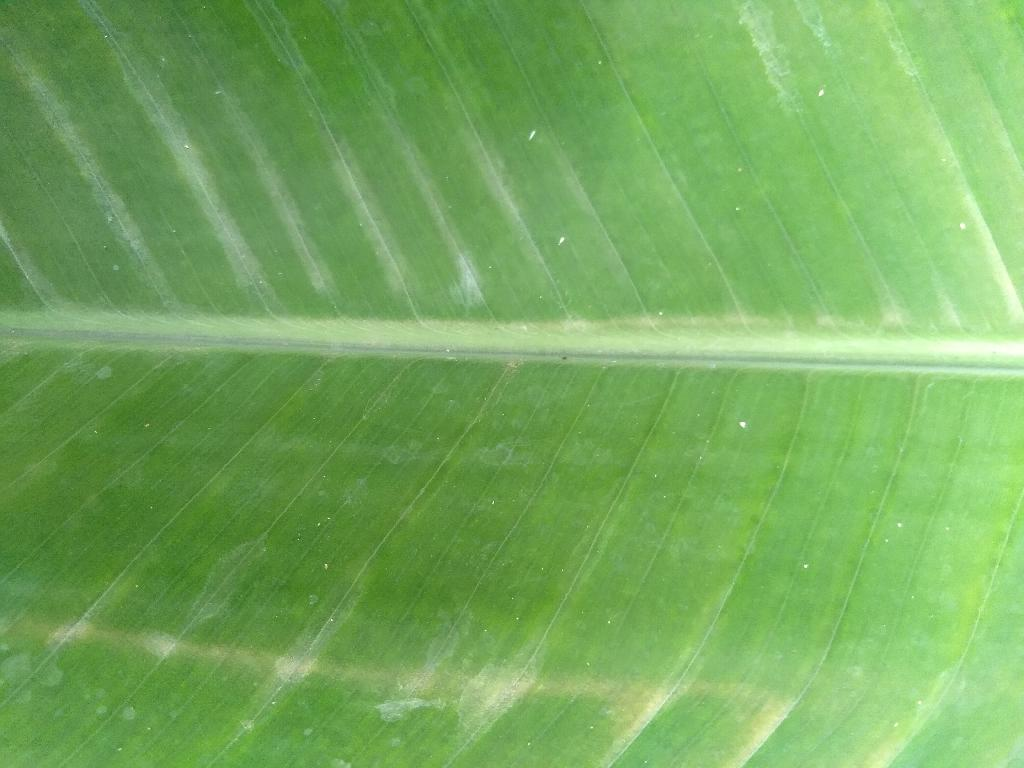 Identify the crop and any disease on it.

banana, healthy
